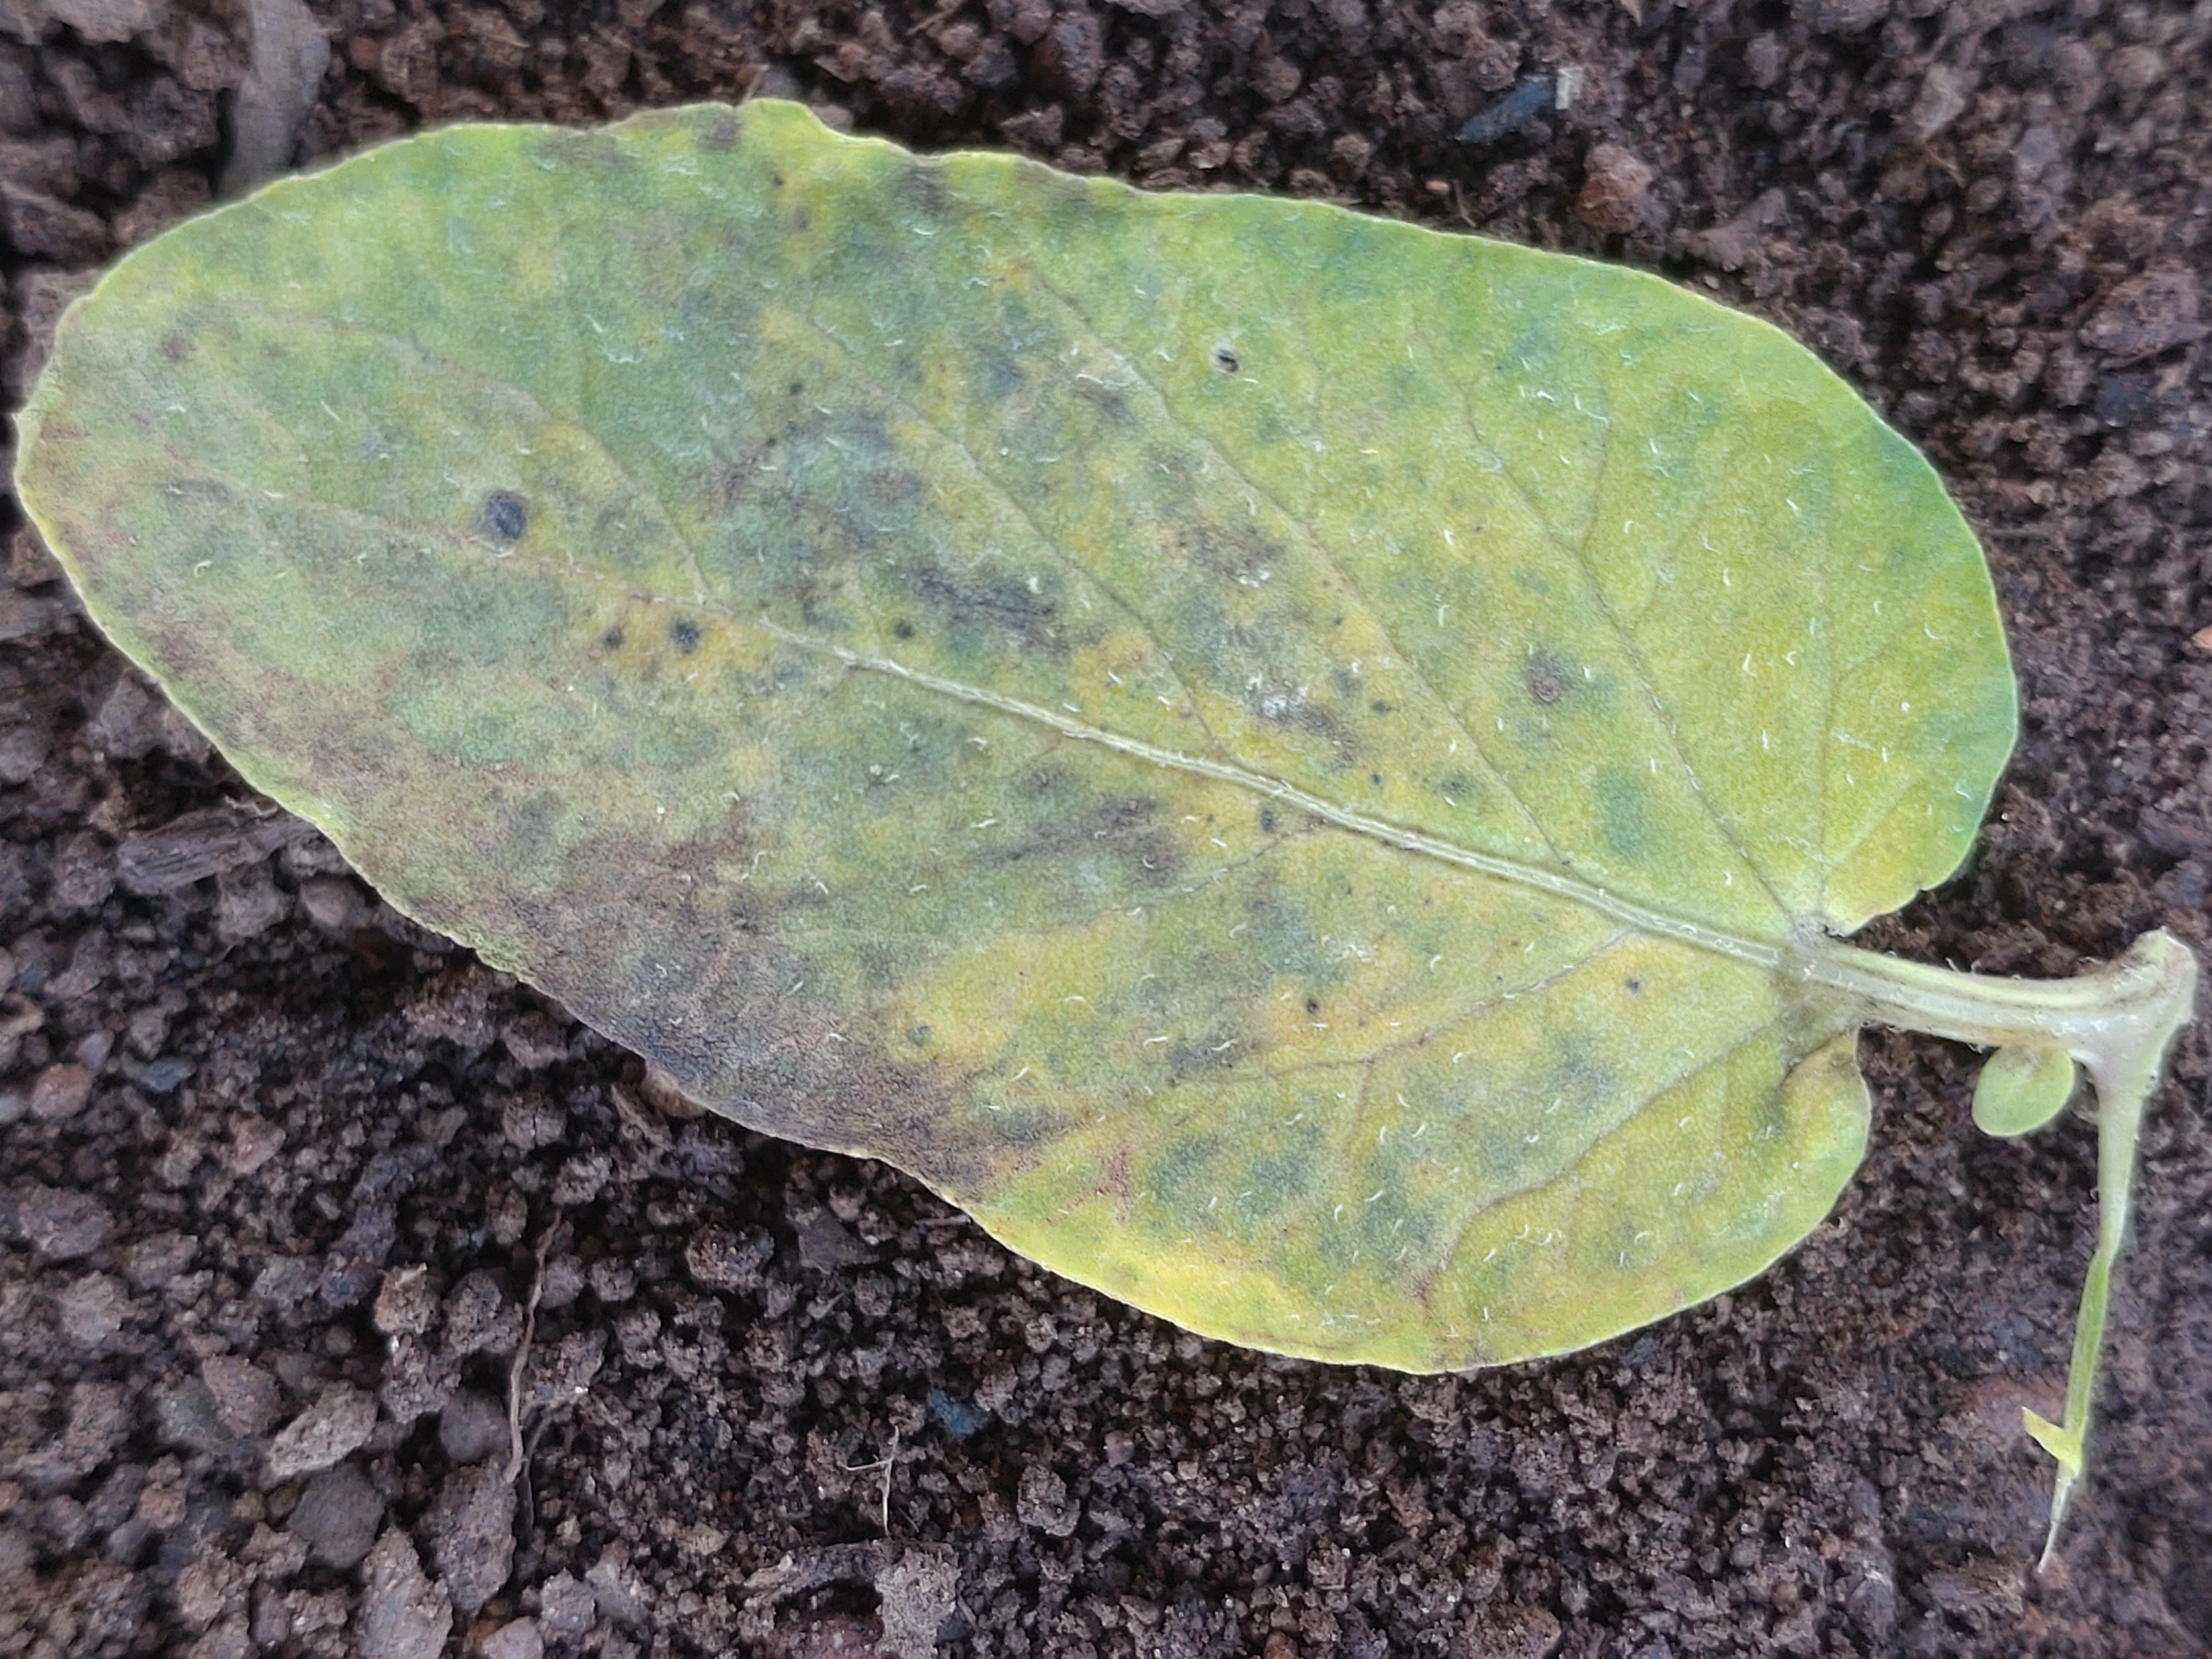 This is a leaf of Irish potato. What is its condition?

late blight
